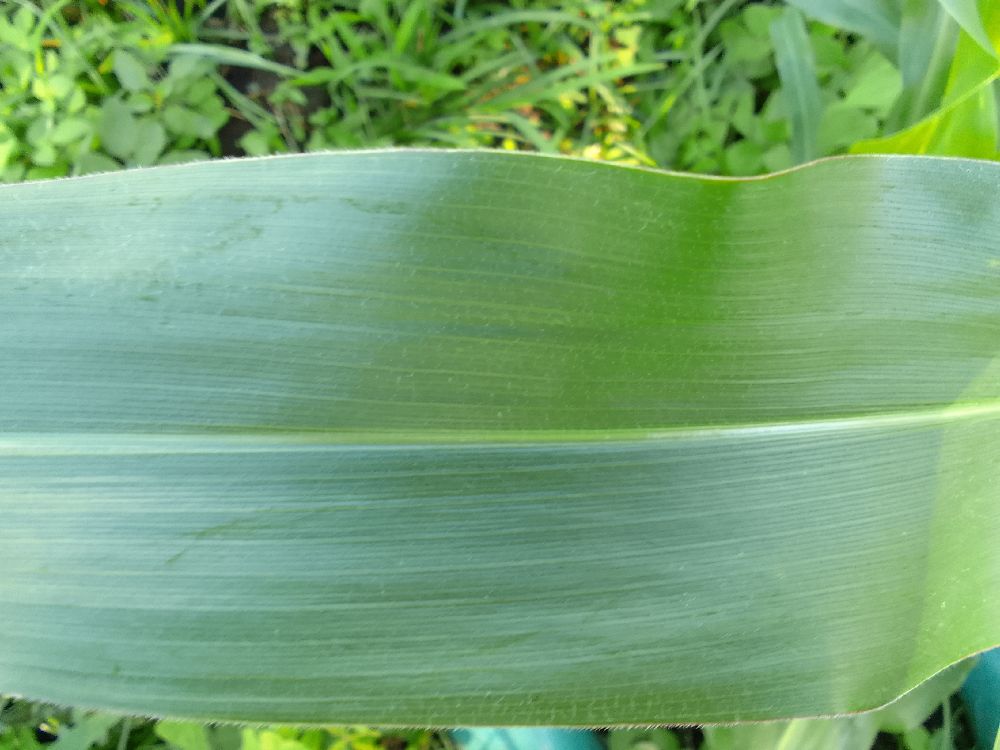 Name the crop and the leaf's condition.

maize, healthy
